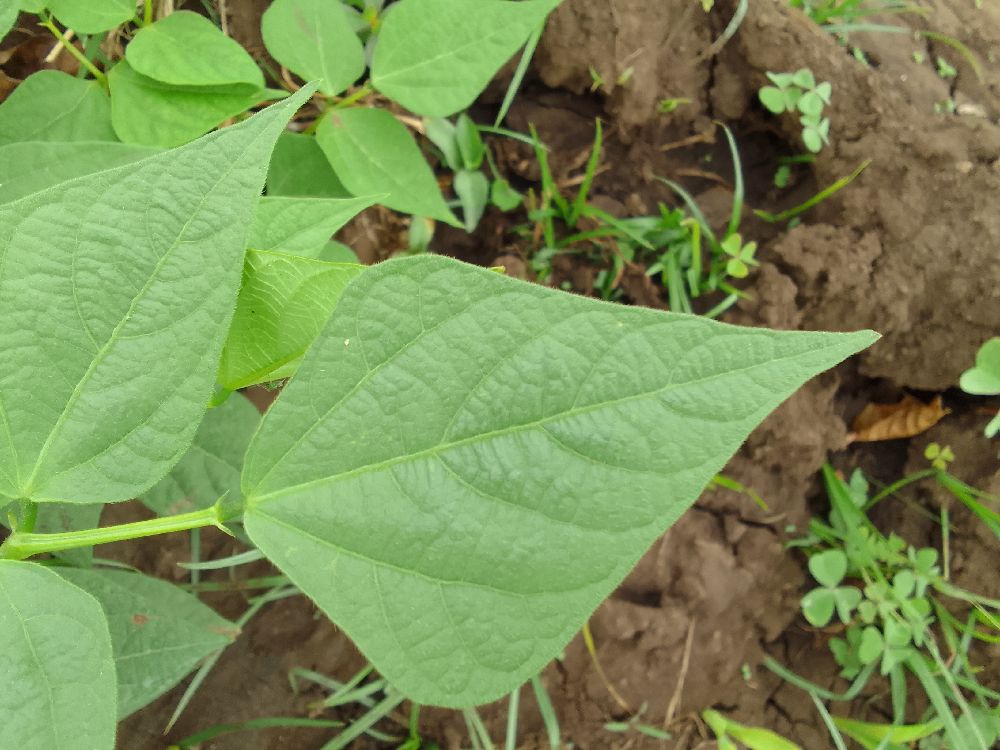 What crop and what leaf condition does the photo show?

common bean, healthy
